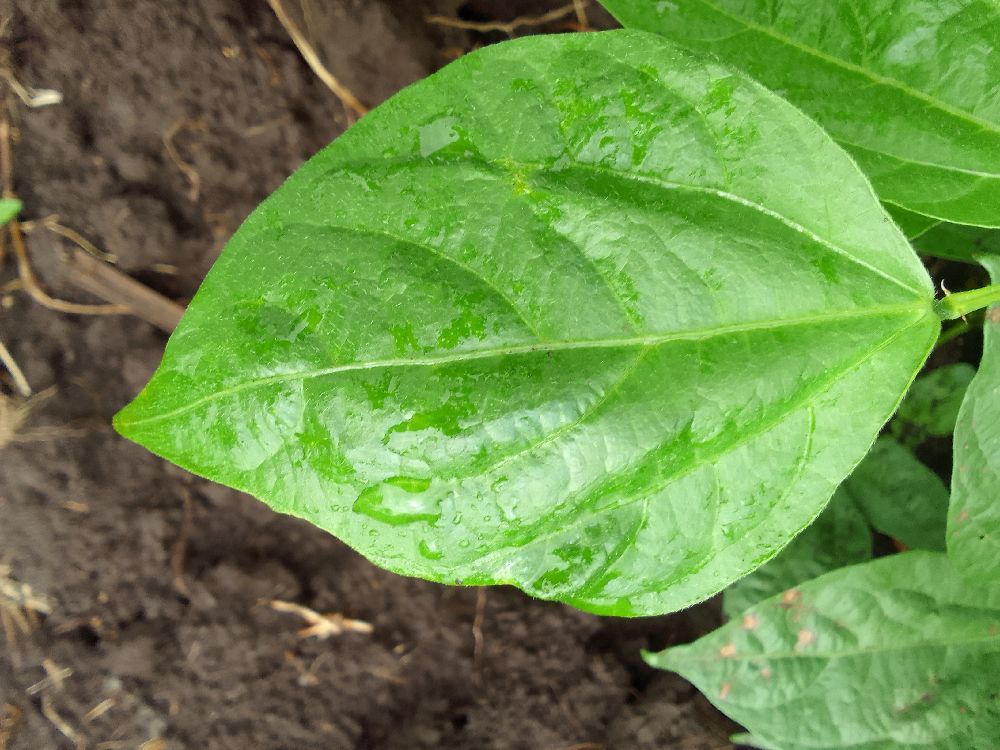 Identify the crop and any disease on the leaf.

common bean, healthy
